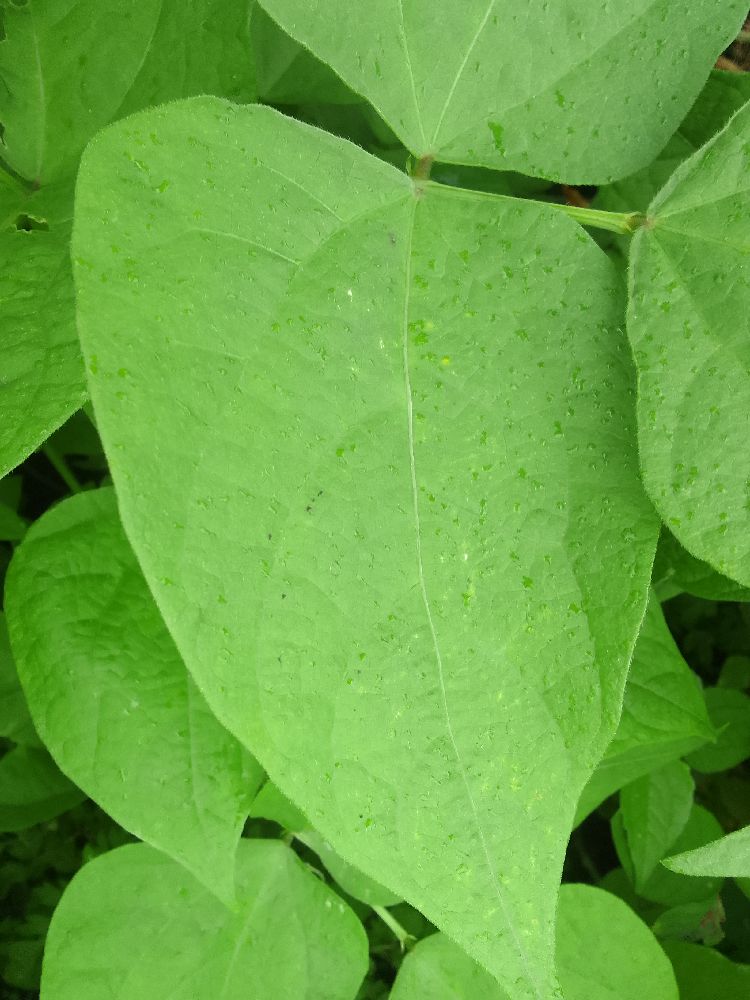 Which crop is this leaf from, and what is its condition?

common bean, healthy
